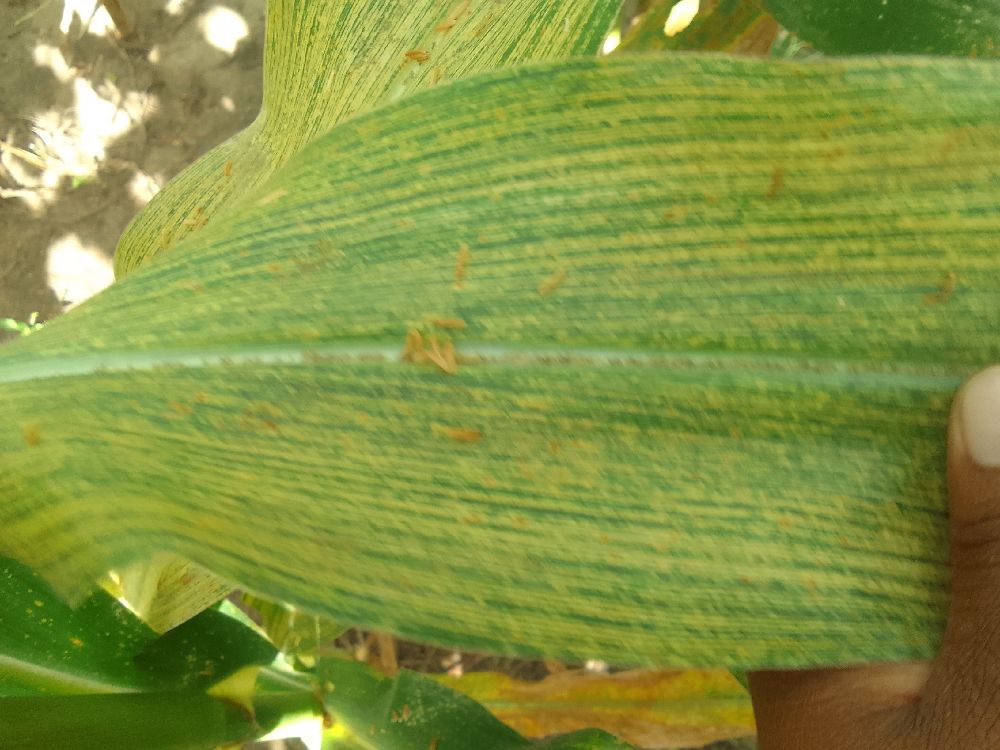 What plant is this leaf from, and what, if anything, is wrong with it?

maize, maize streak virus
